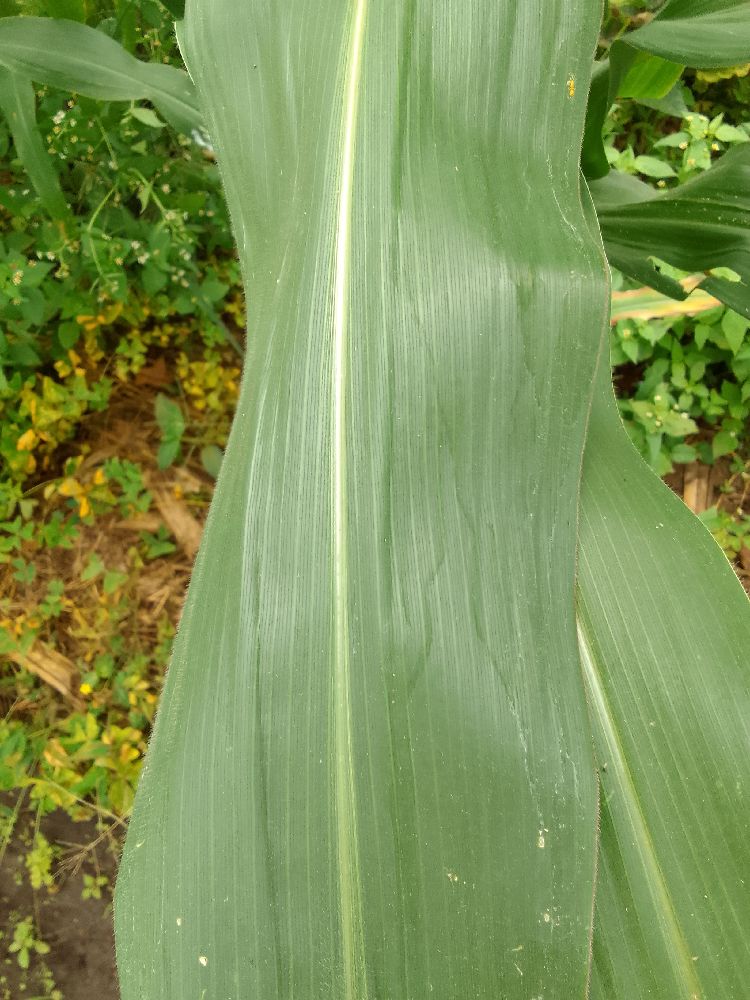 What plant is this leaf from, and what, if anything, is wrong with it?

maize, healthy
